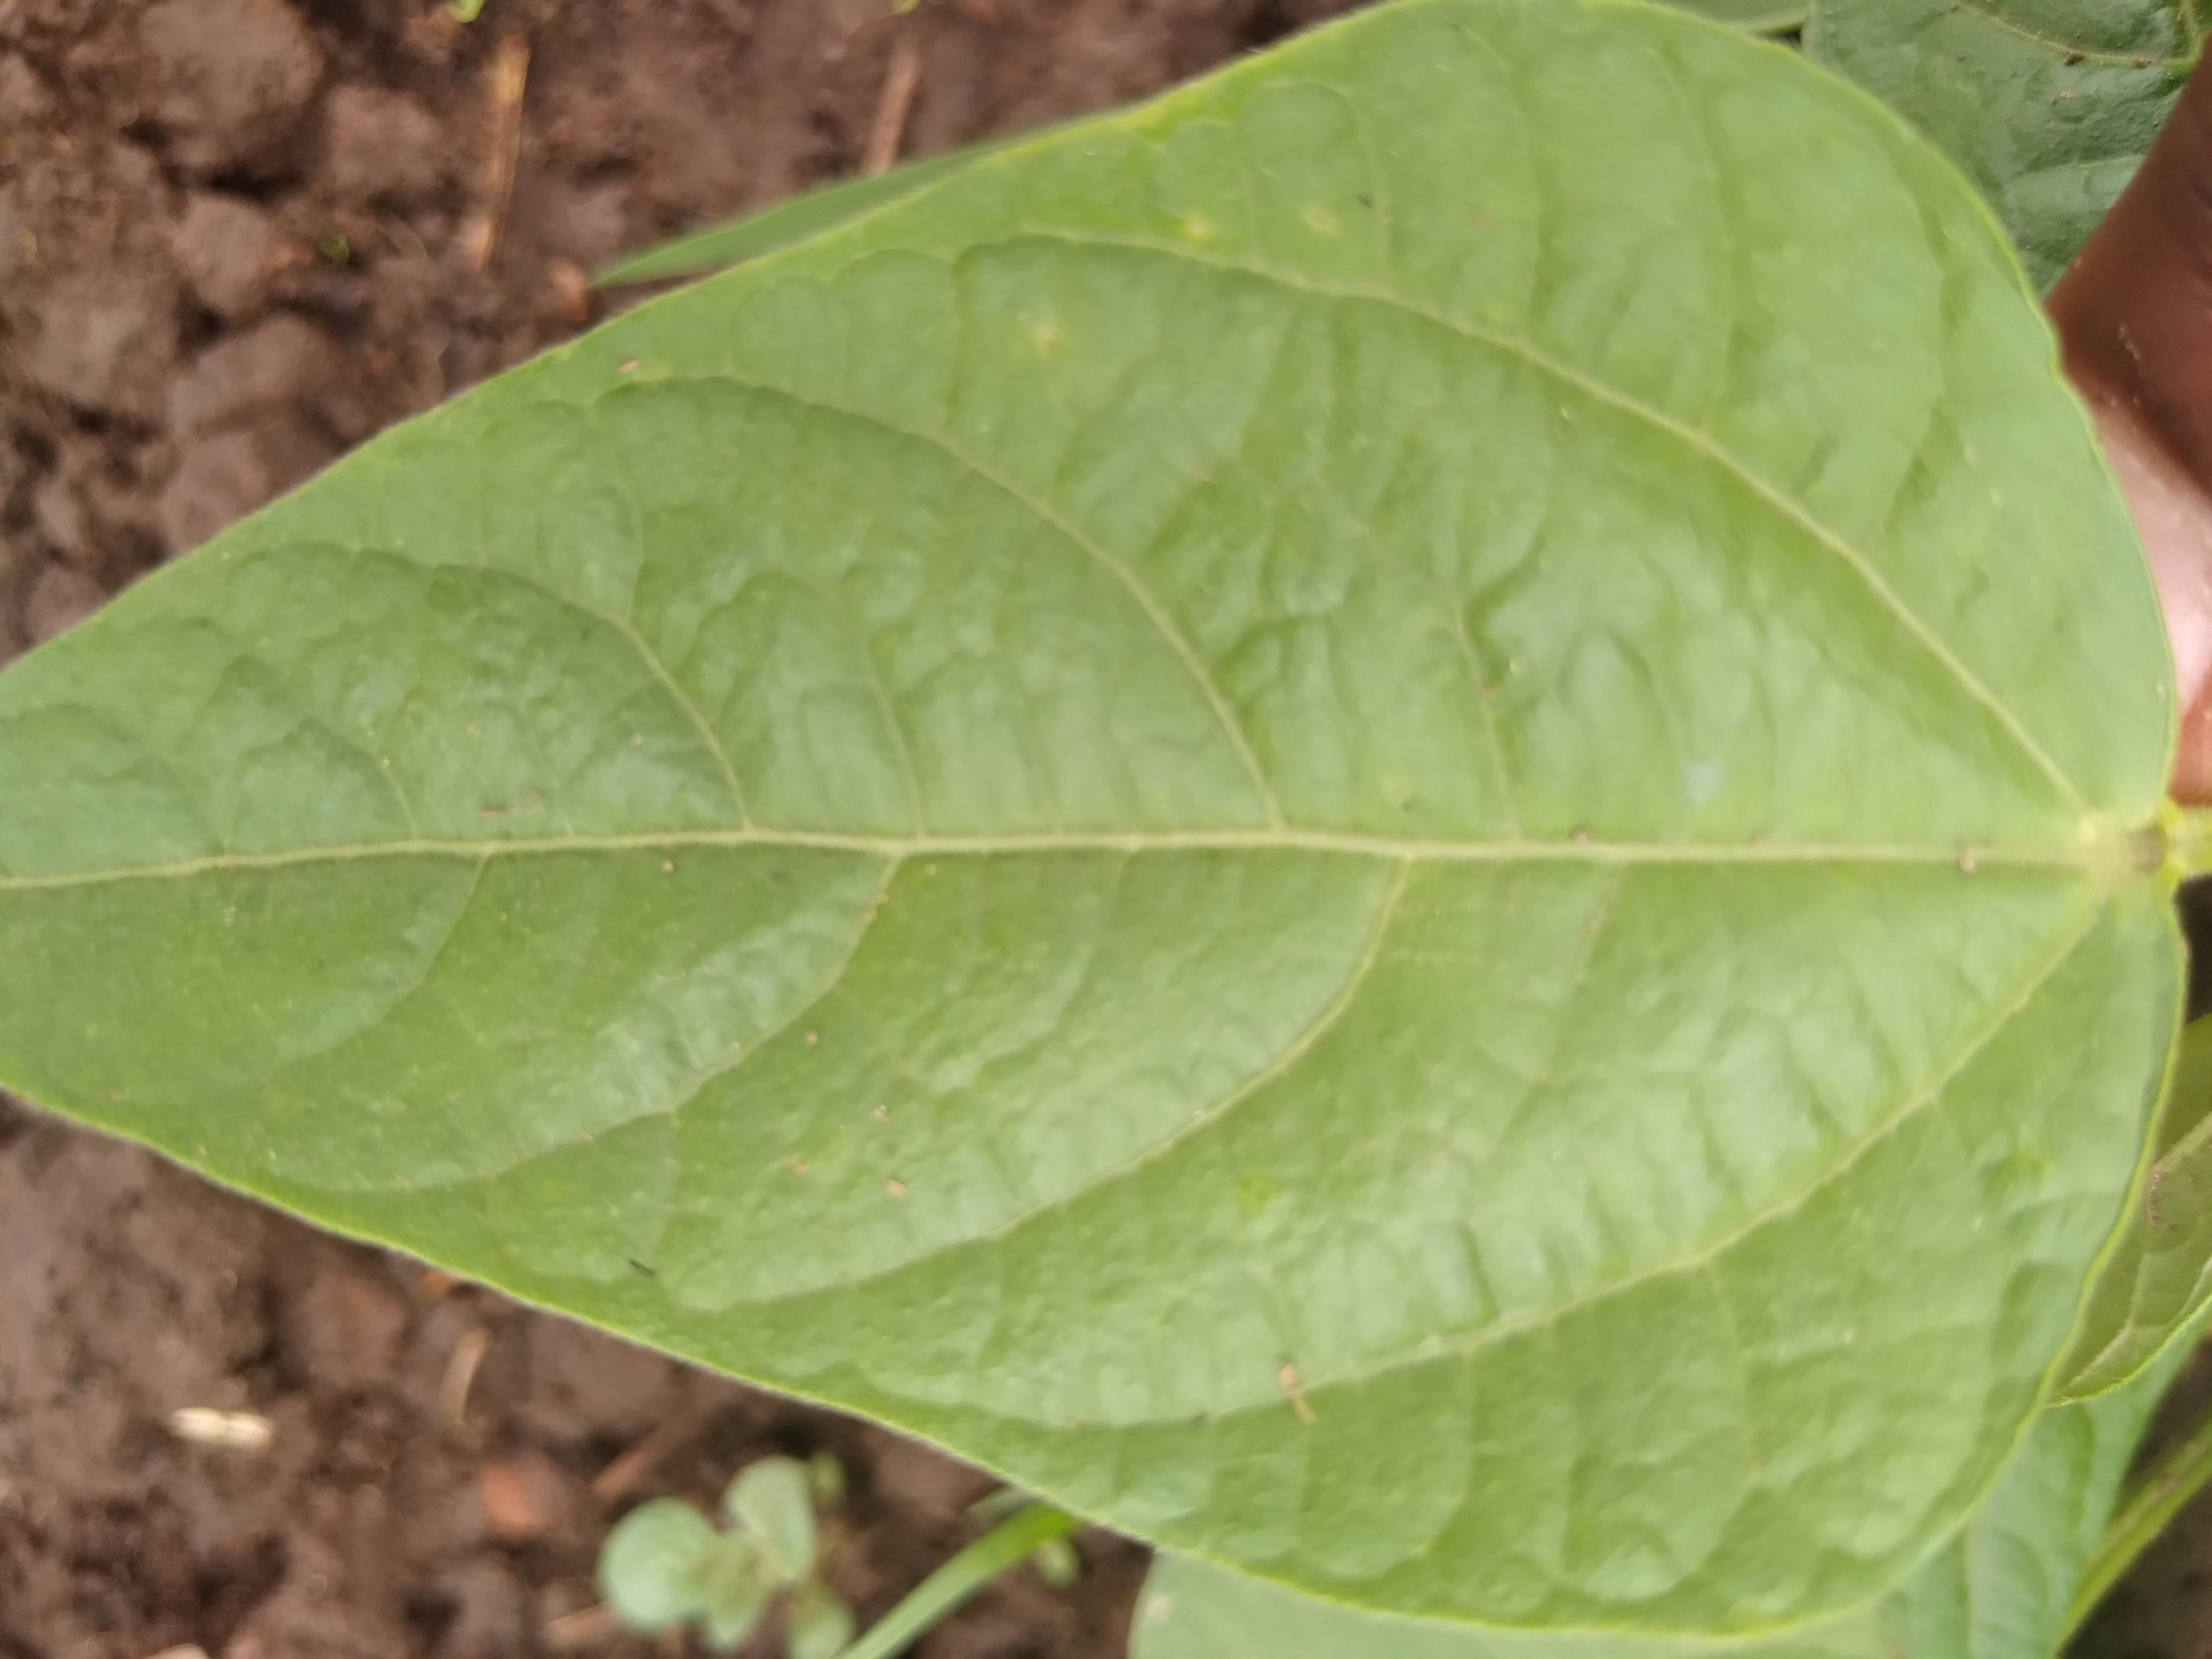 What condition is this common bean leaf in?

healthy
